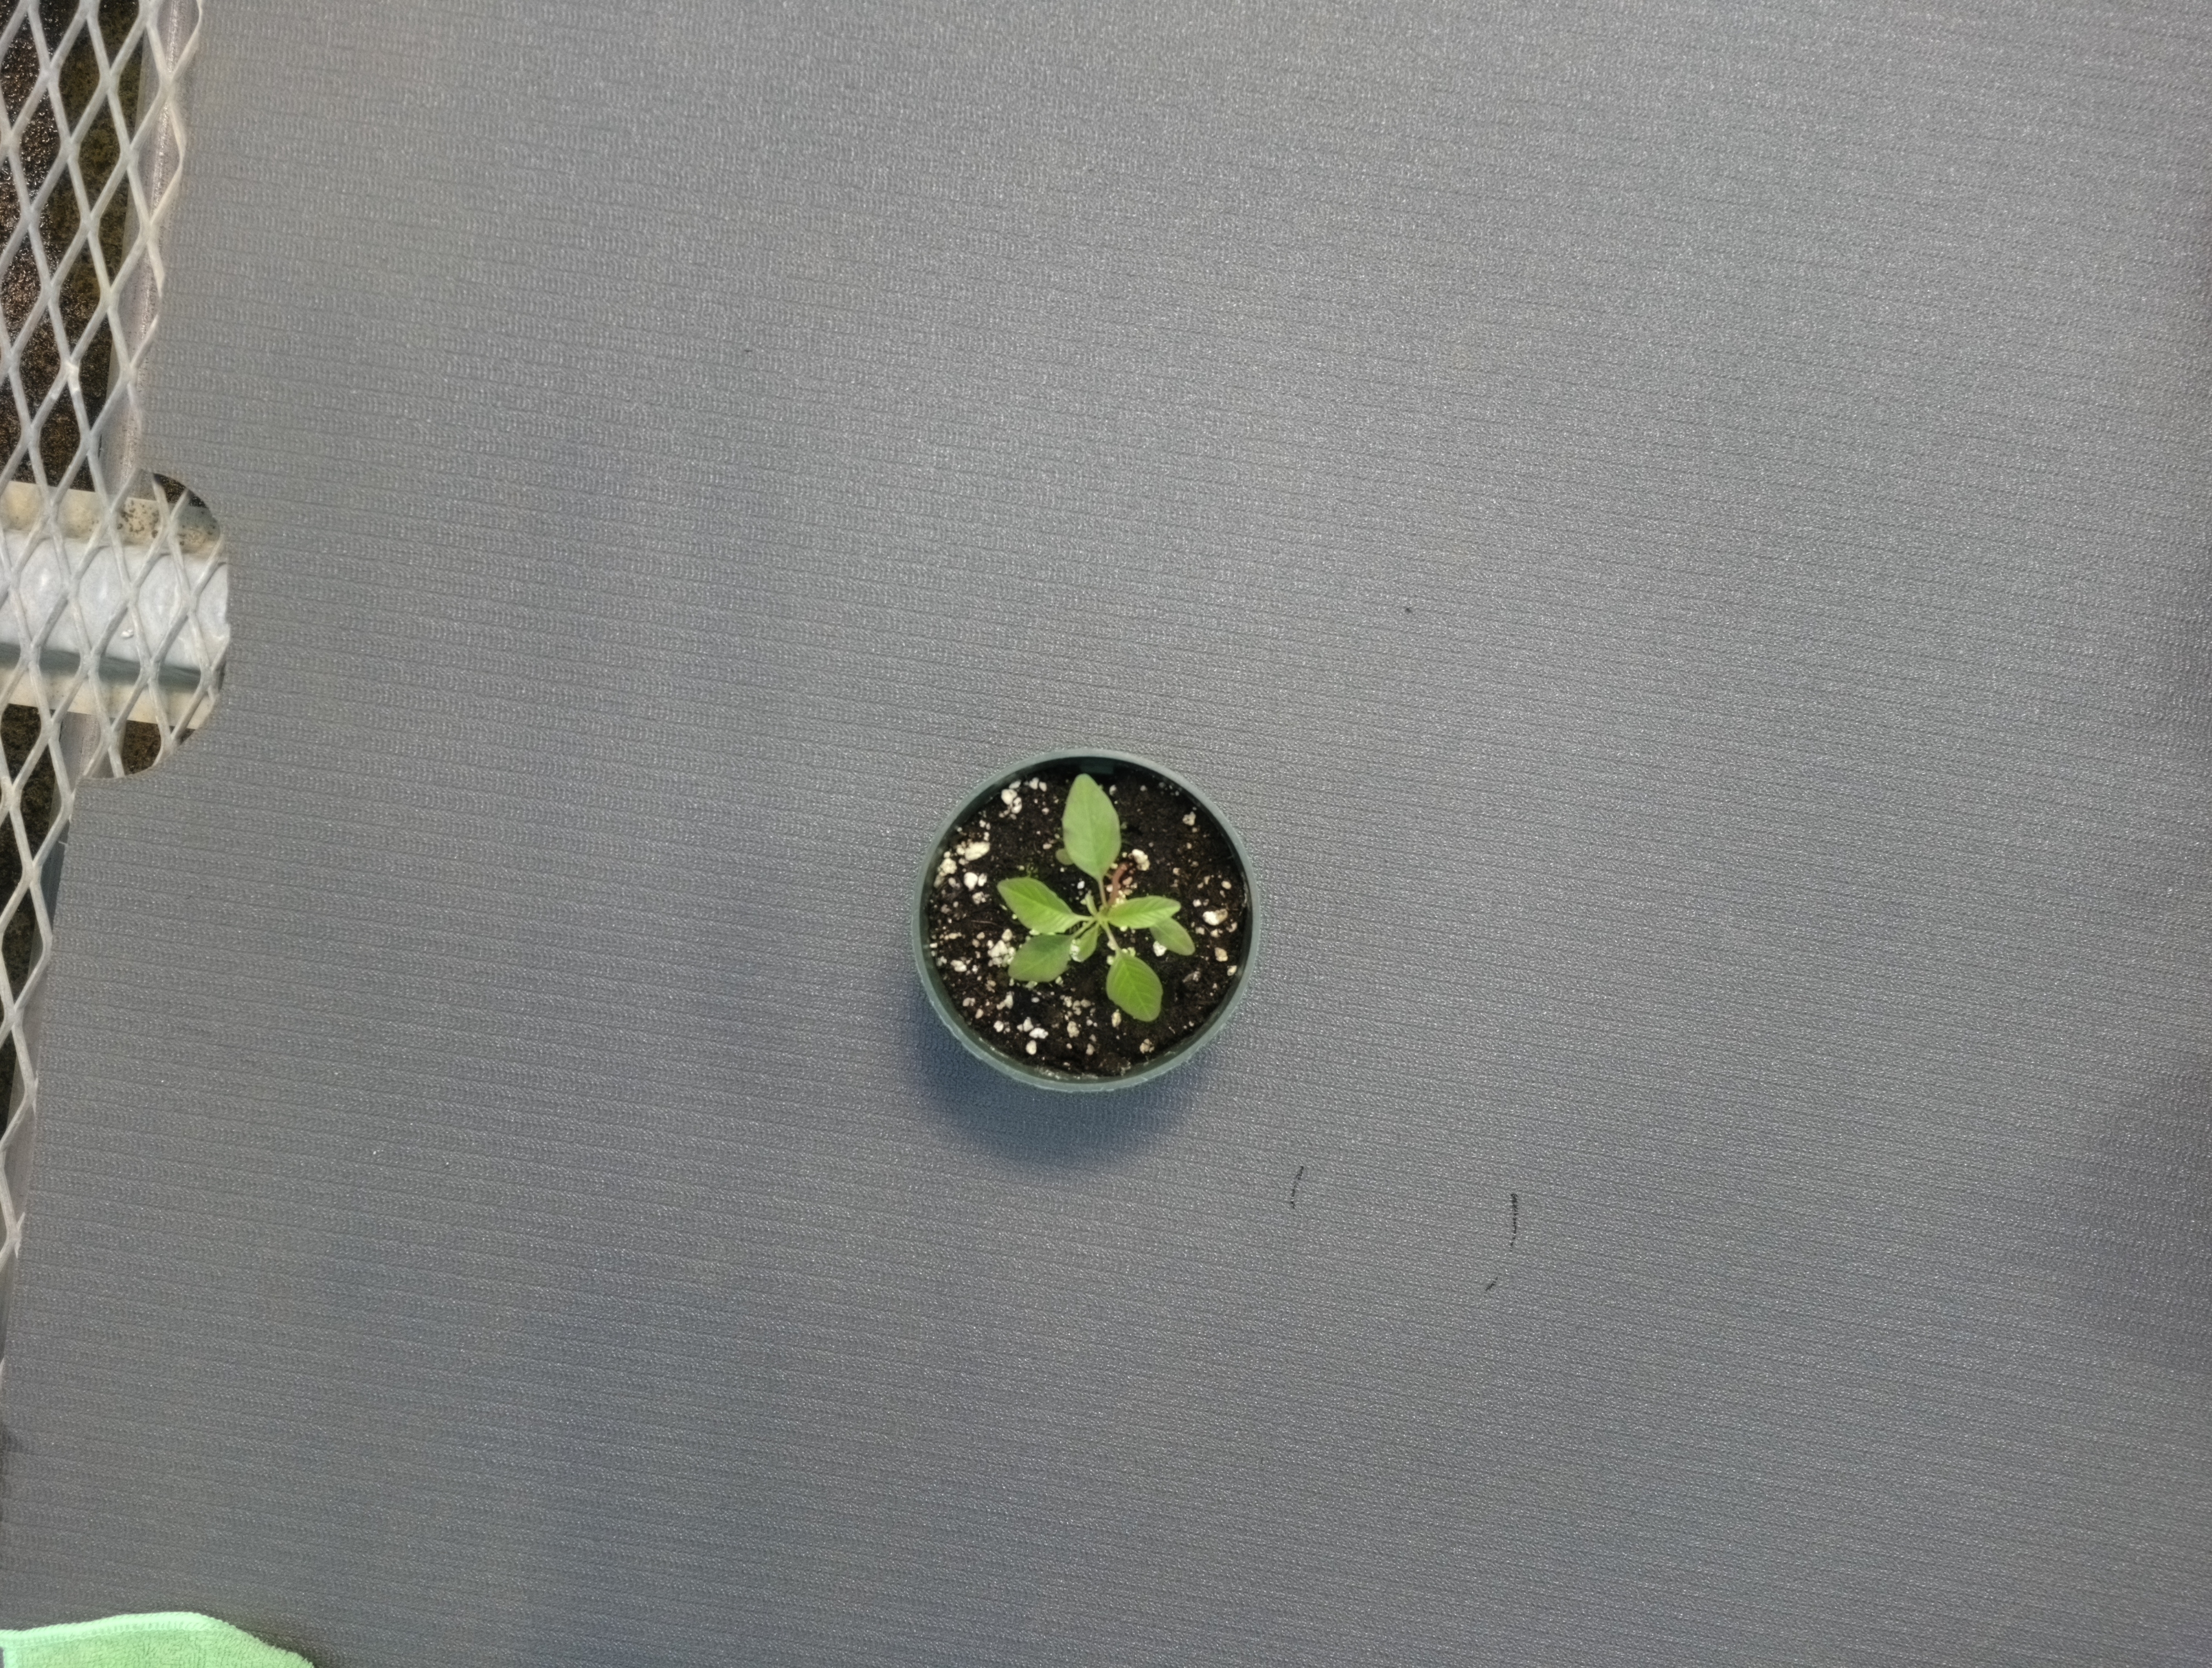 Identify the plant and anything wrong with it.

waterhemp, healthy untreated
